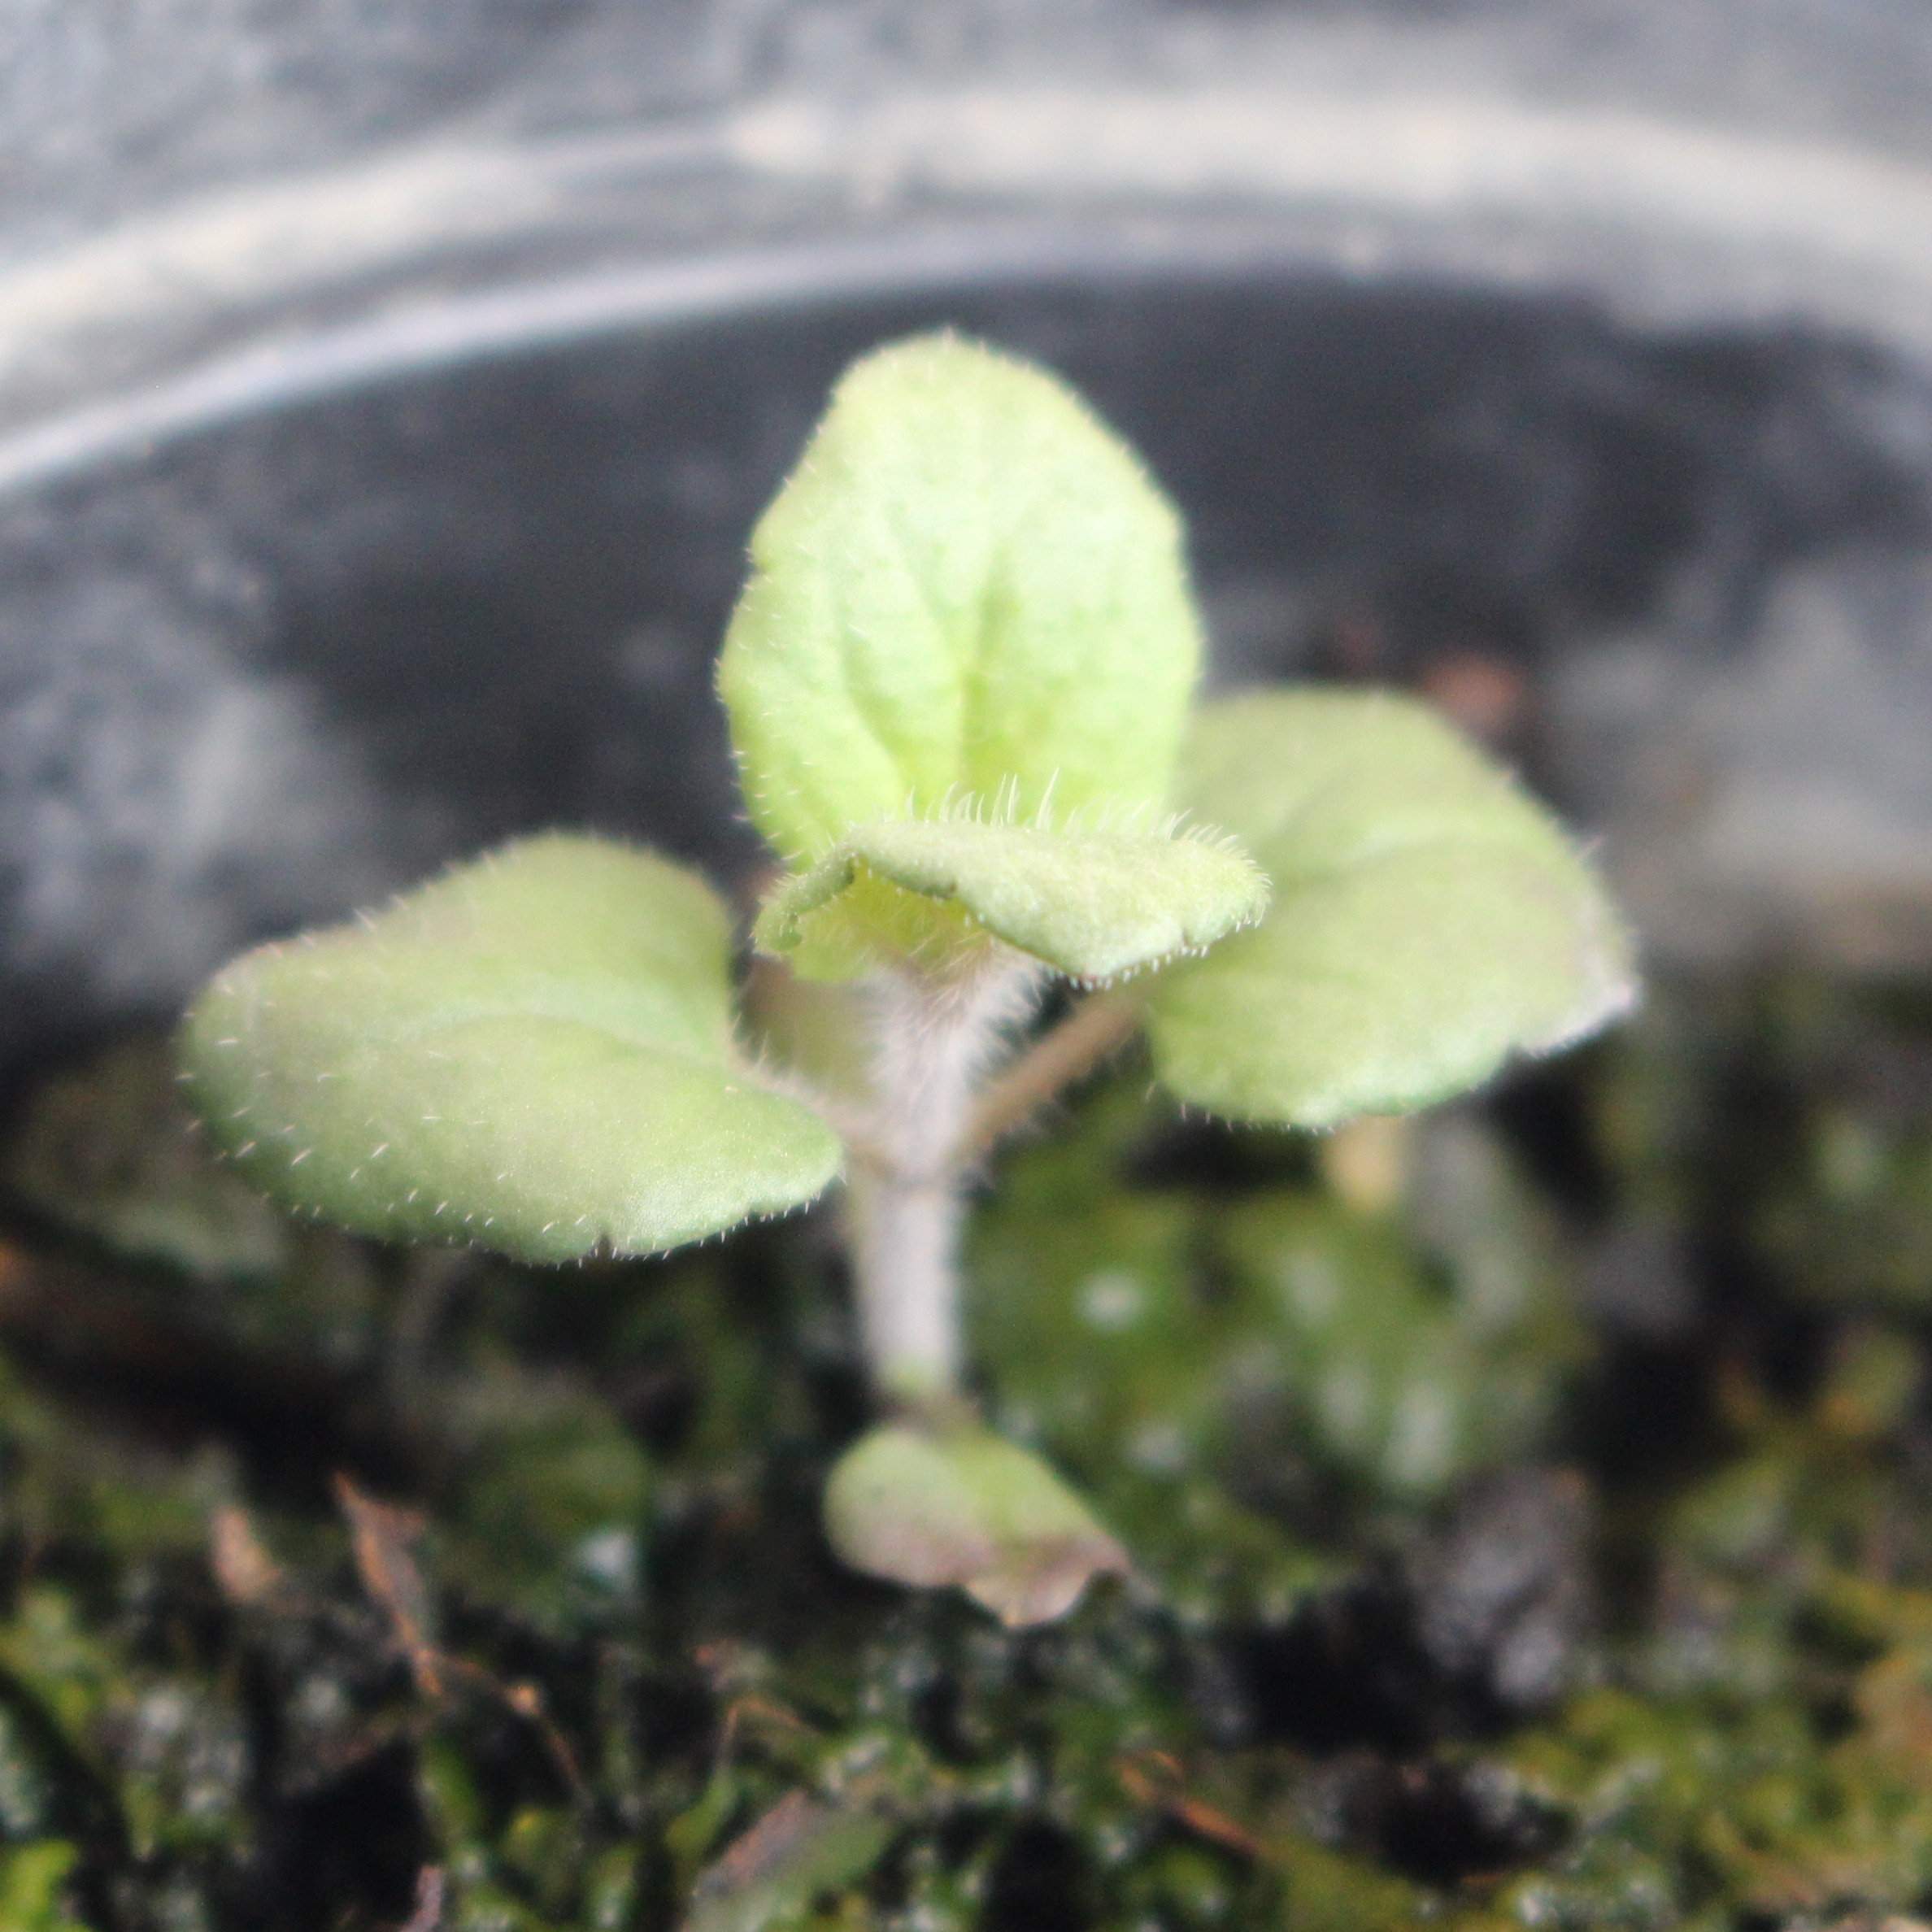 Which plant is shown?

Veronica persica
